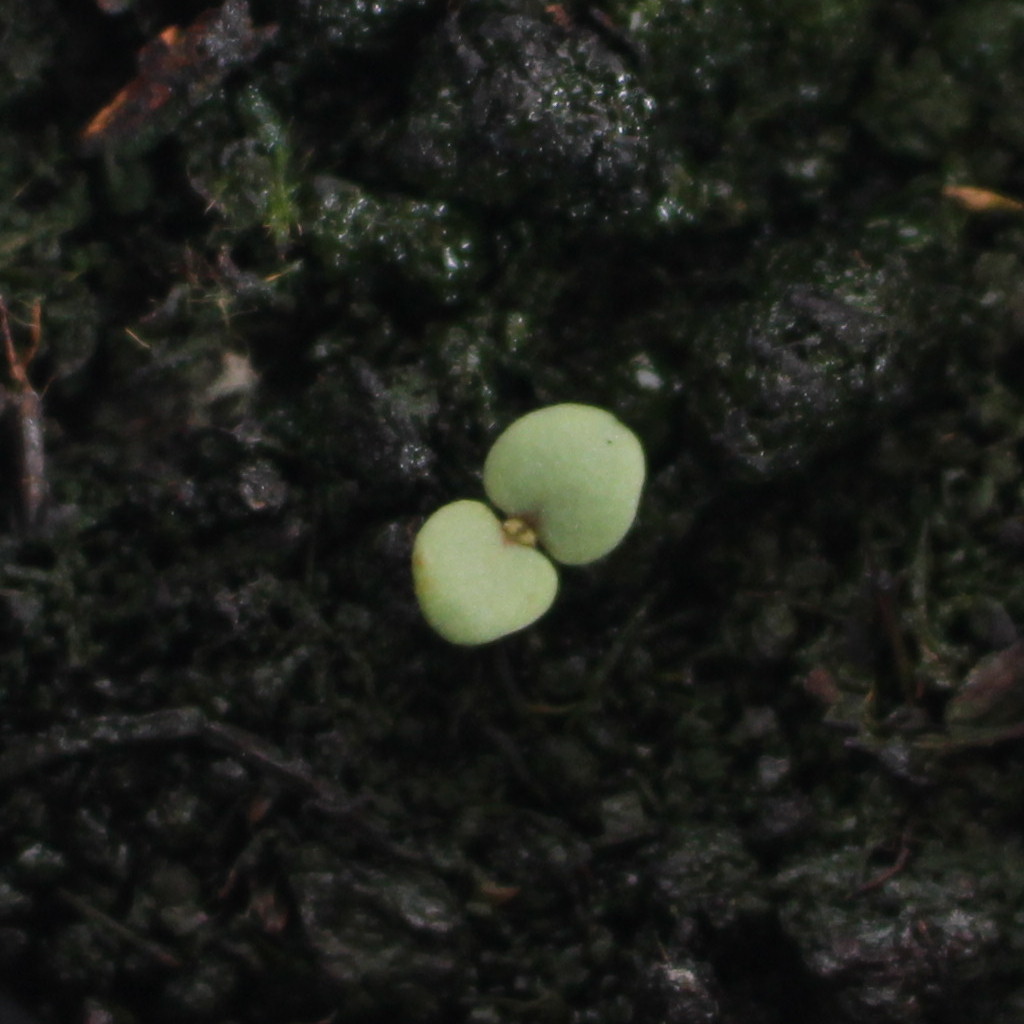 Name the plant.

Veronica persica
